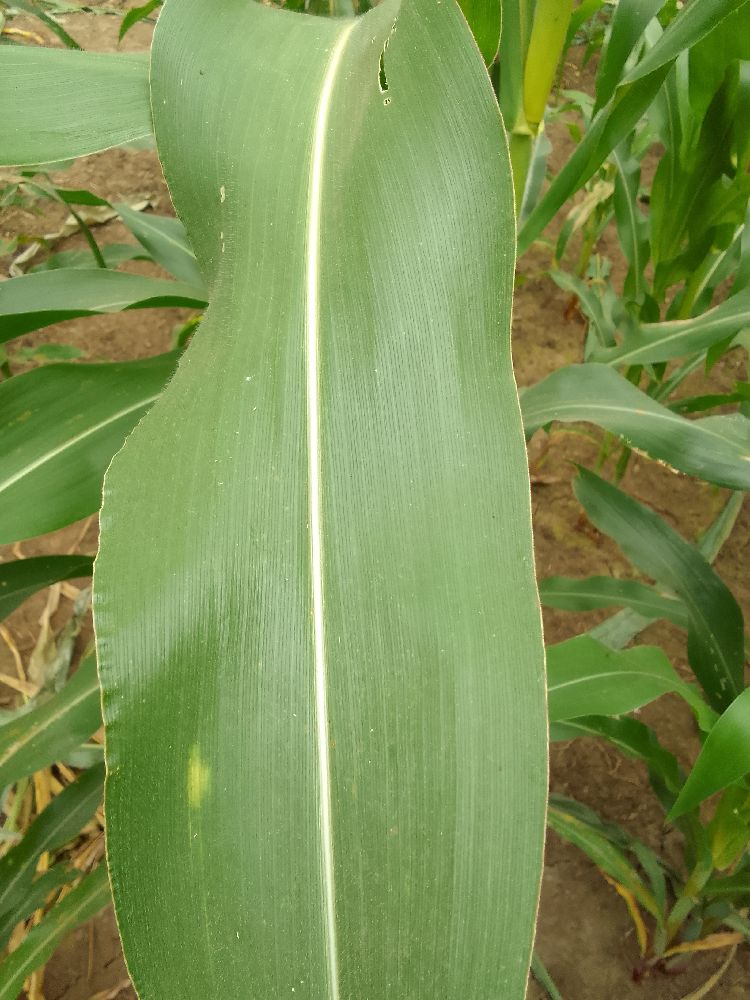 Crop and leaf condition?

maize, healthy
